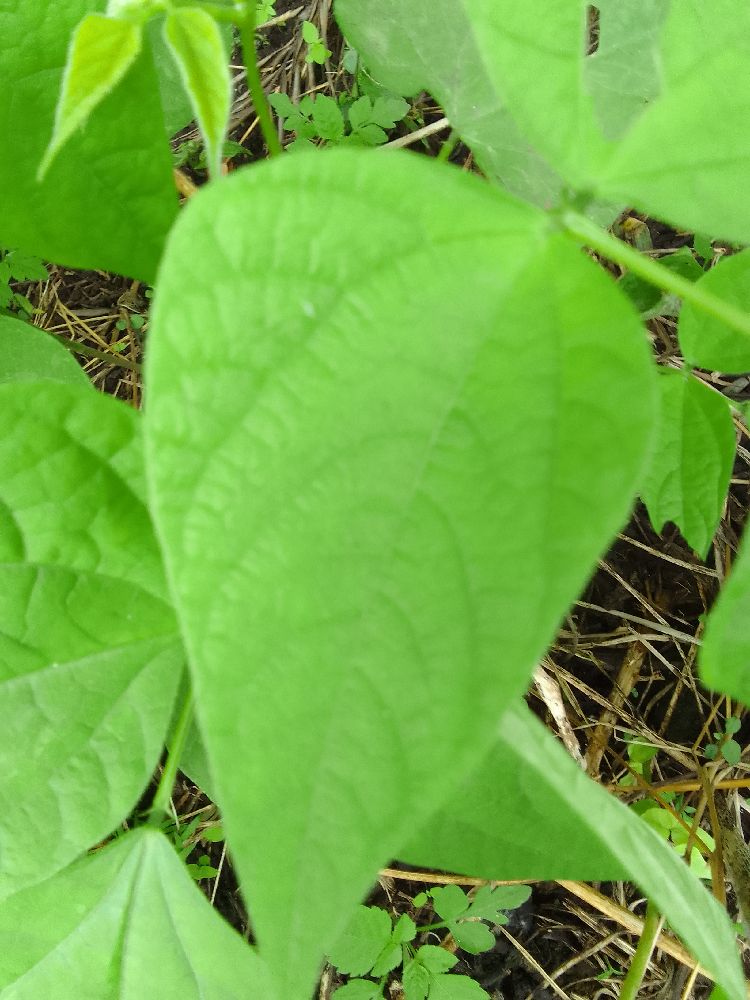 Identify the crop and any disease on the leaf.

common bean, healthy
